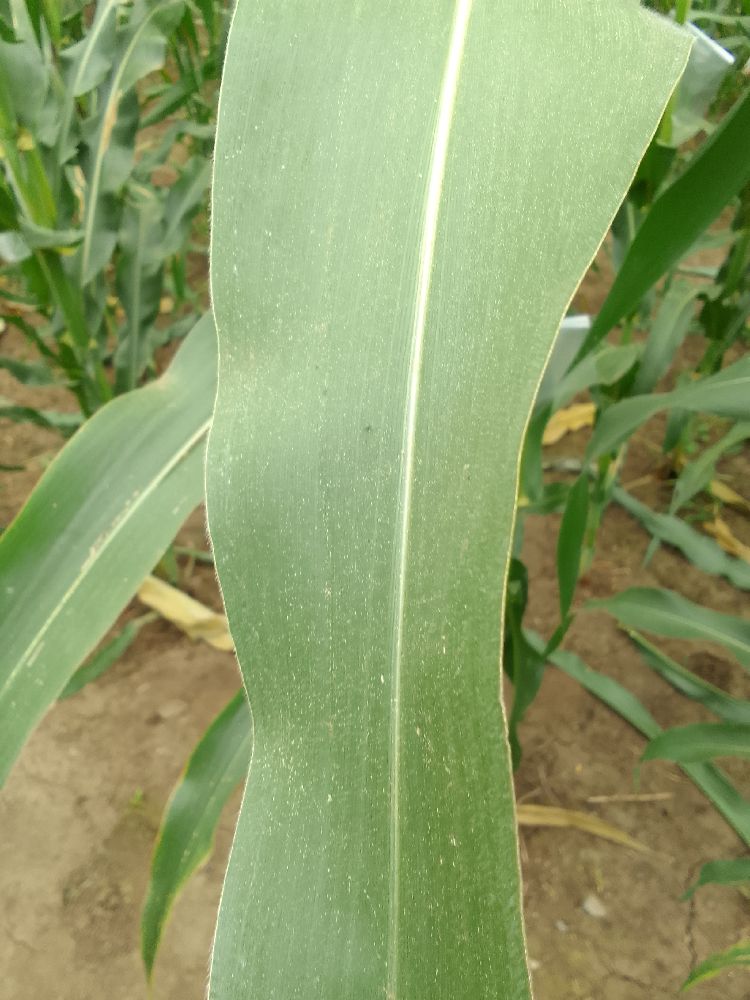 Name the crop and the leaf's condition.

maize, healthy
